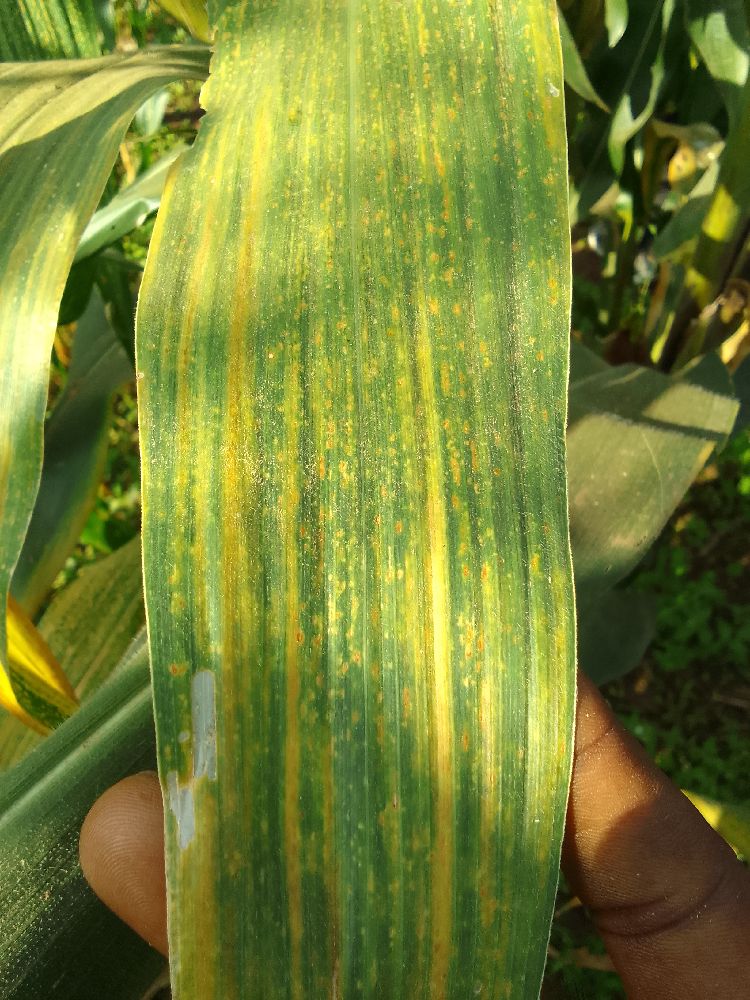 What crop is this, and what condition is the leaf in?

maize, maize lethal necrosis
